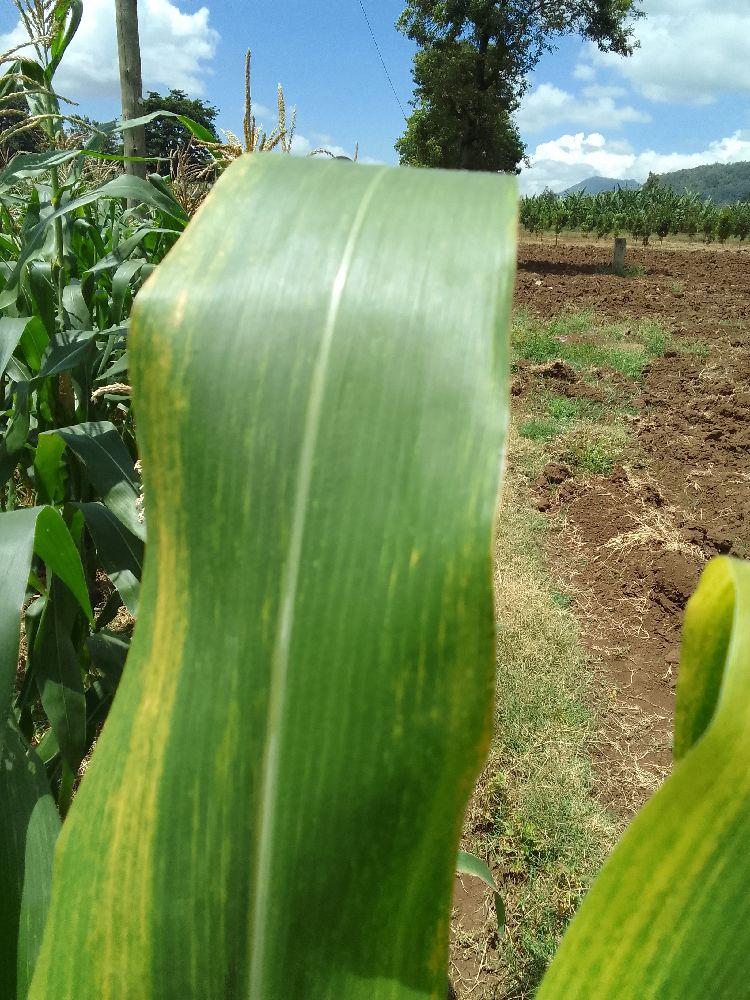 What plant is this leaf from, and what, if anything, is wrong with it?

maize, maize lethal necrosis
